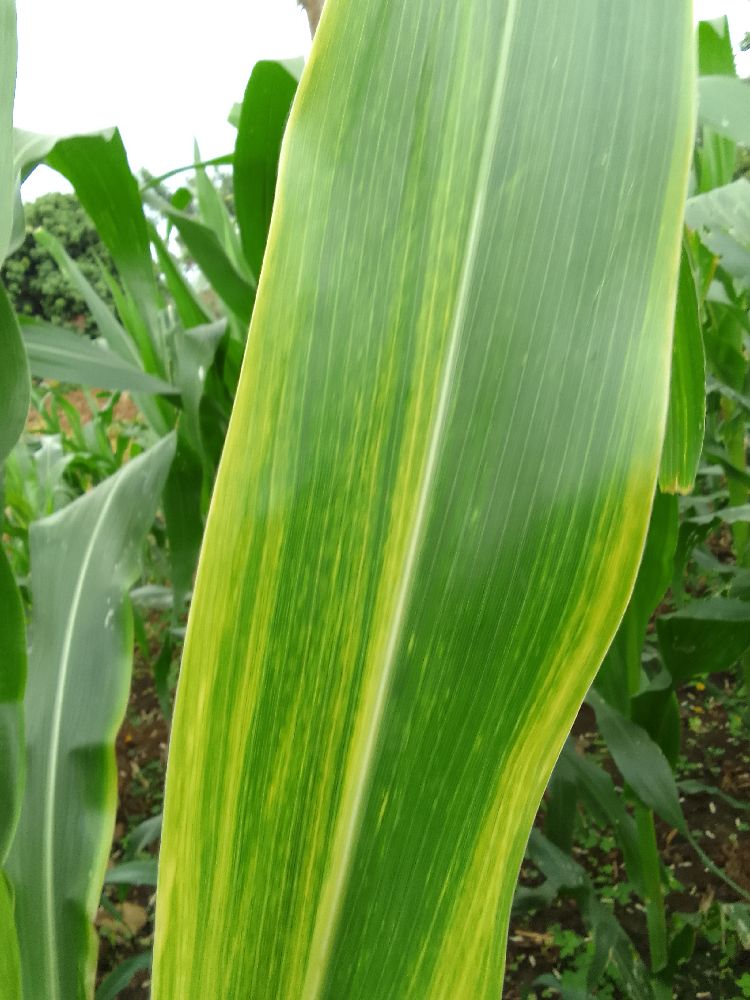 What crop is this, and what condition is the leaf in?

maize, maize lethal necrosis
